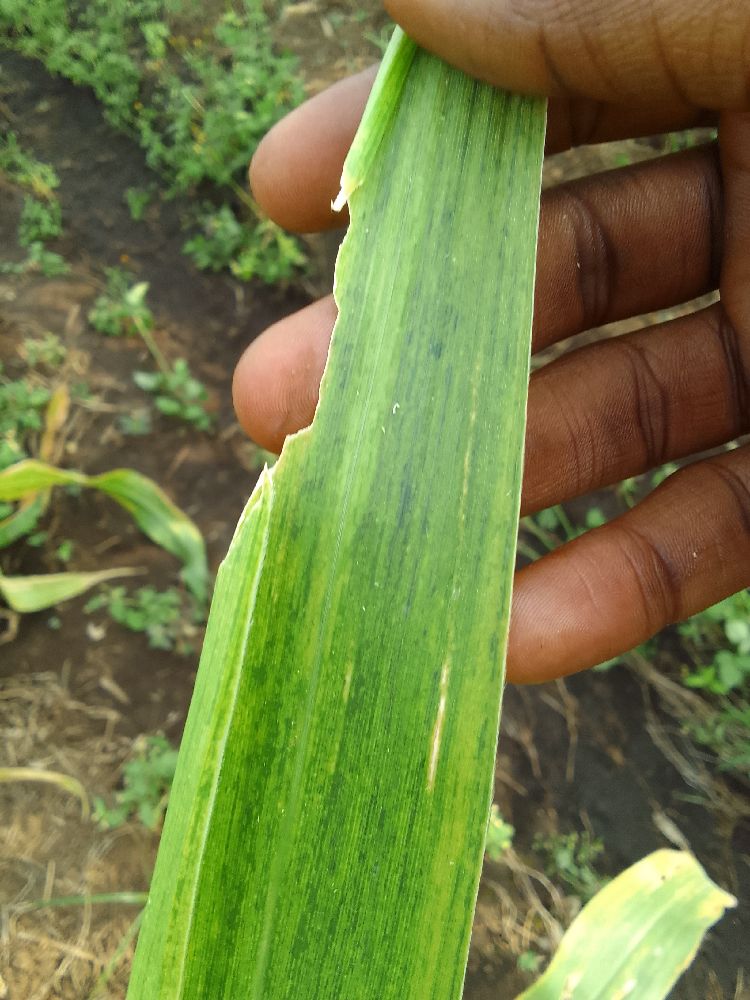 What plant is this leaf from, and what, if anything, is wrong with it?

maize, maize lethal necrosis
